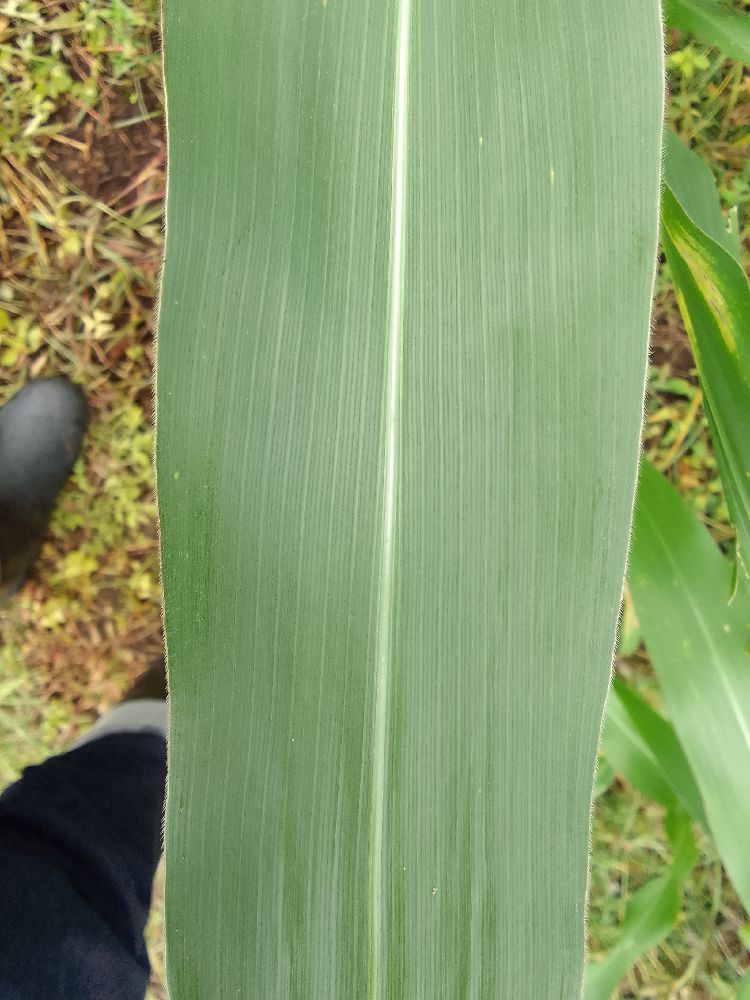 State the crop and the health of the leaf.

maize, healthy
